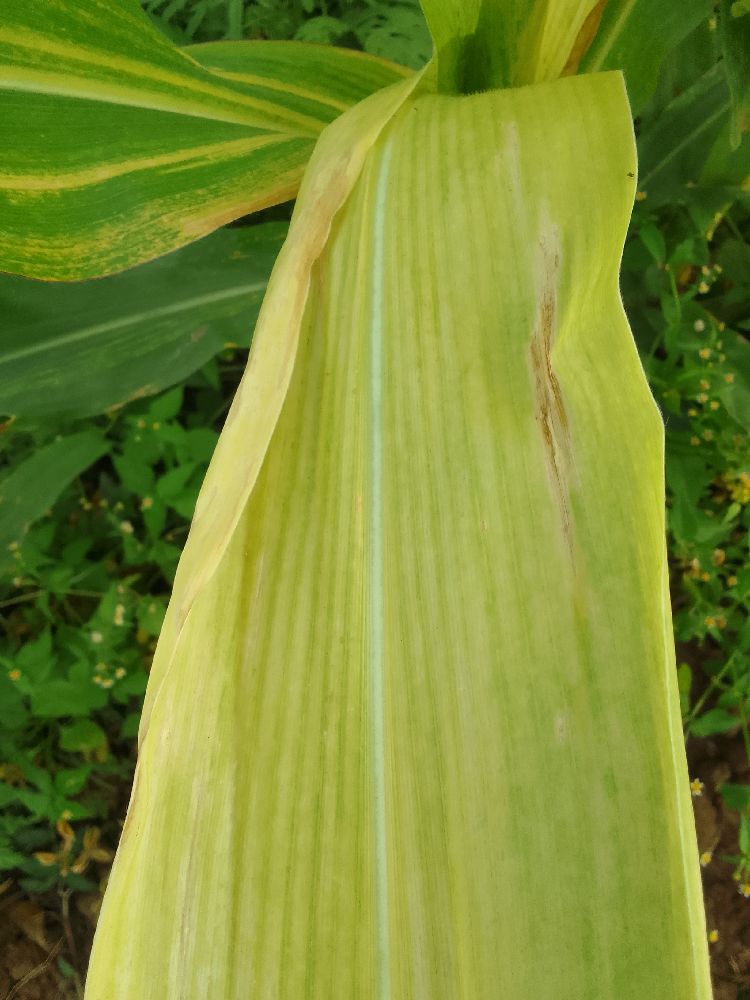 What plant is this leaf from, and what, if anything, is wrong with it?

maize, maize lethal necrosis
